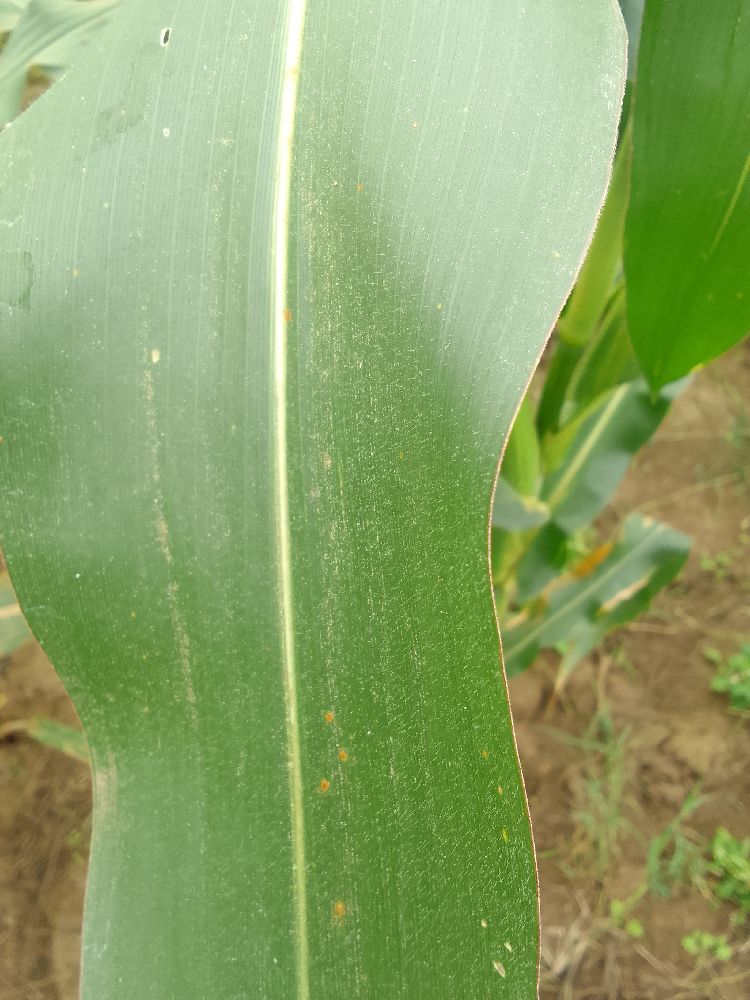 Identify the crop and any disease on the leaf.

maize, healthy
